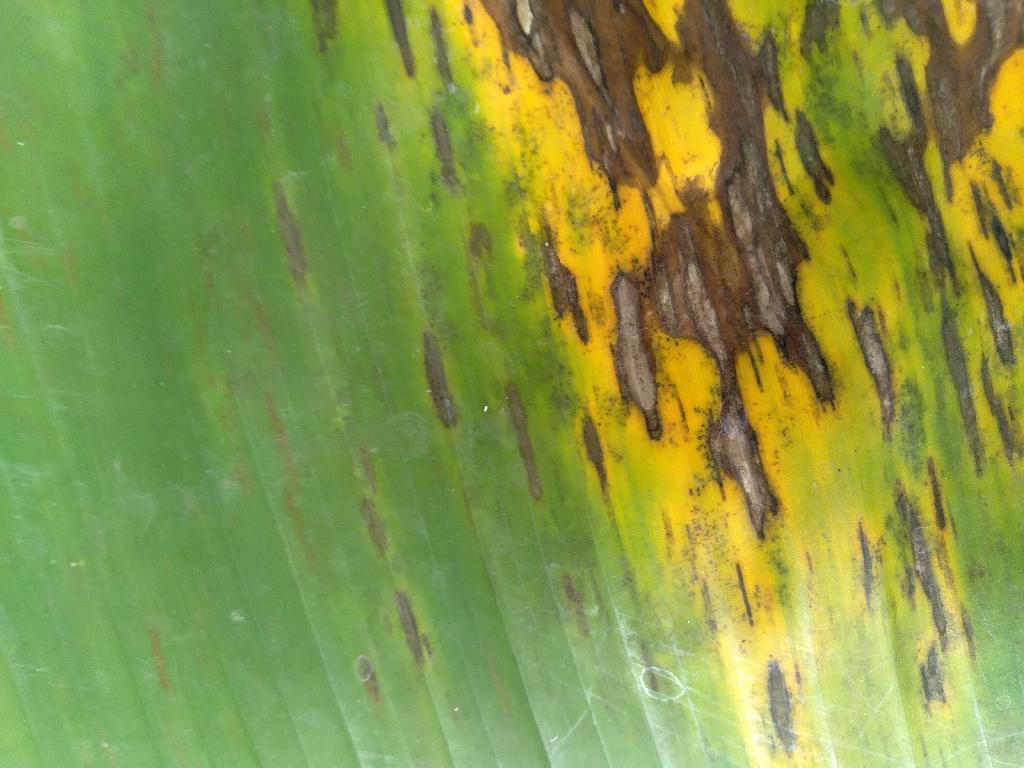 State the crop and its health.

banana, black sigatoka
